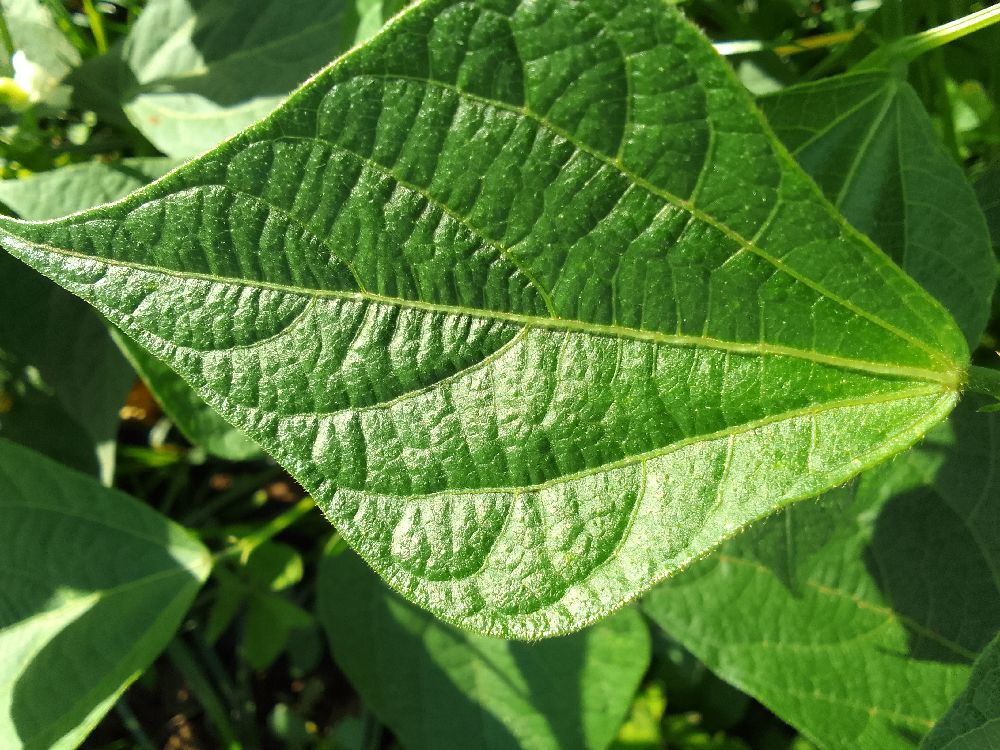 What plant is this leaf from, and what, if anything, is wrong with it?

common bean, healthy
